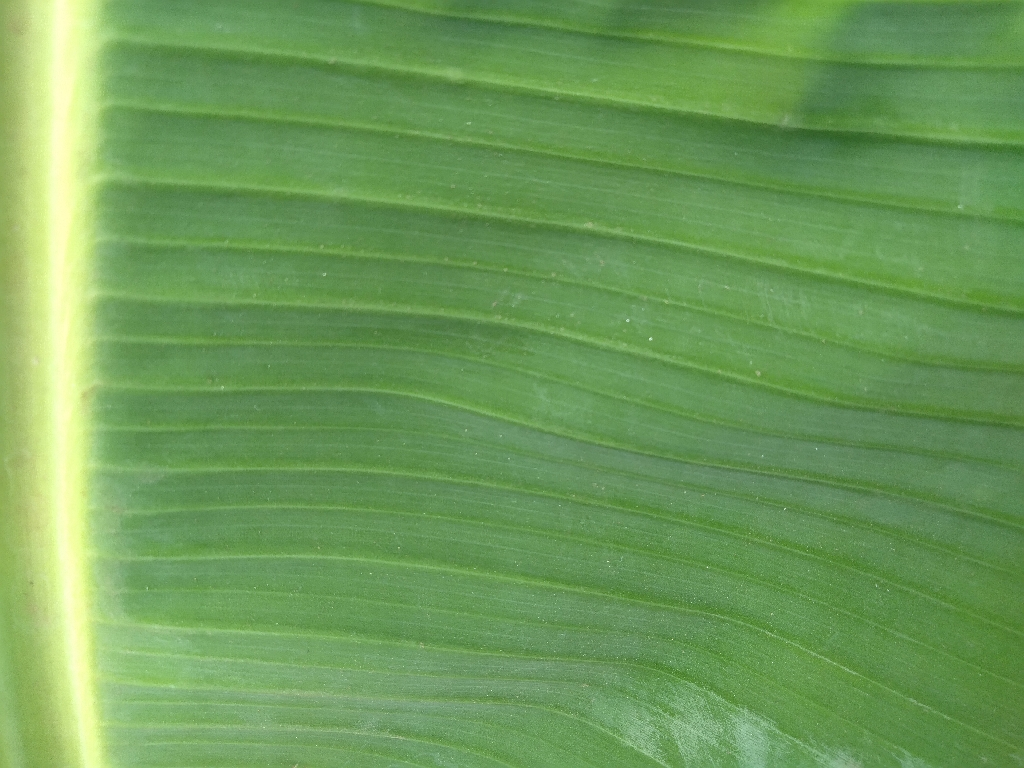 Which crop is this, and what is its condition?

banana, healthy
